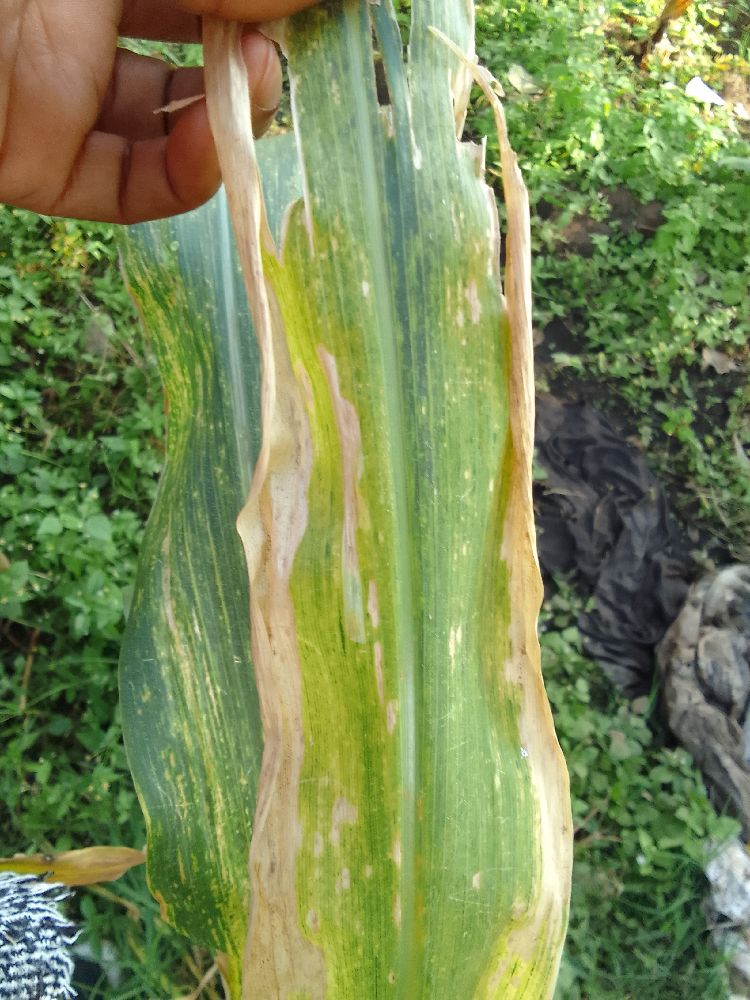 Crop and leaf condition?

maize, maize lethal necrosis
